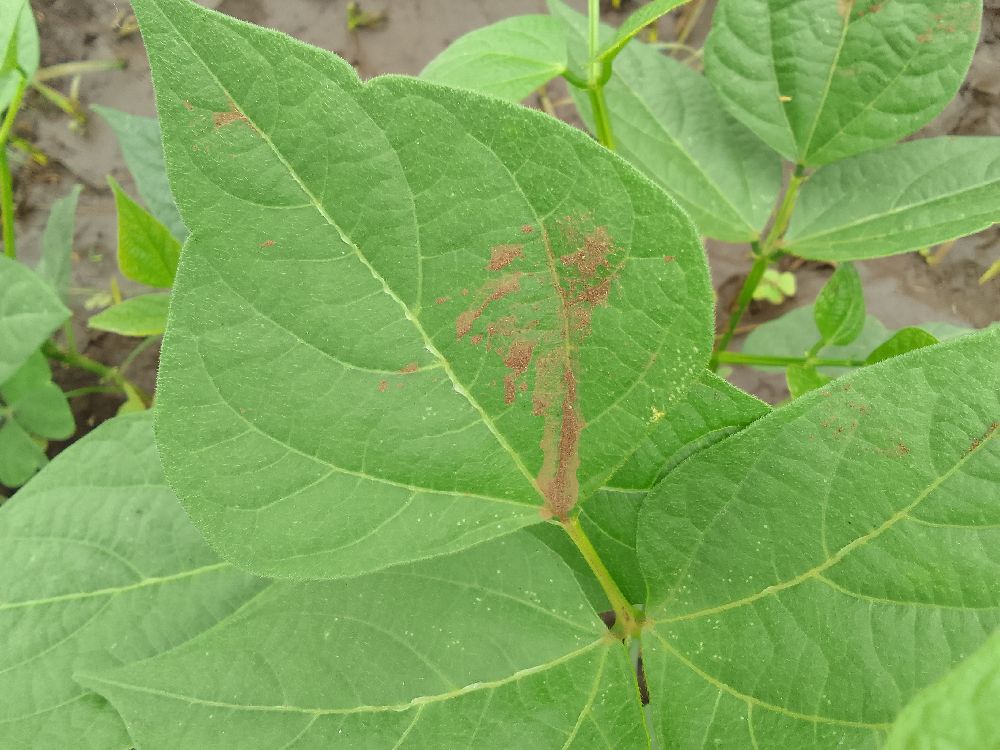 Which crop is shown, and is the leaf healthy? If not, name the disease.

common bean, healthy
